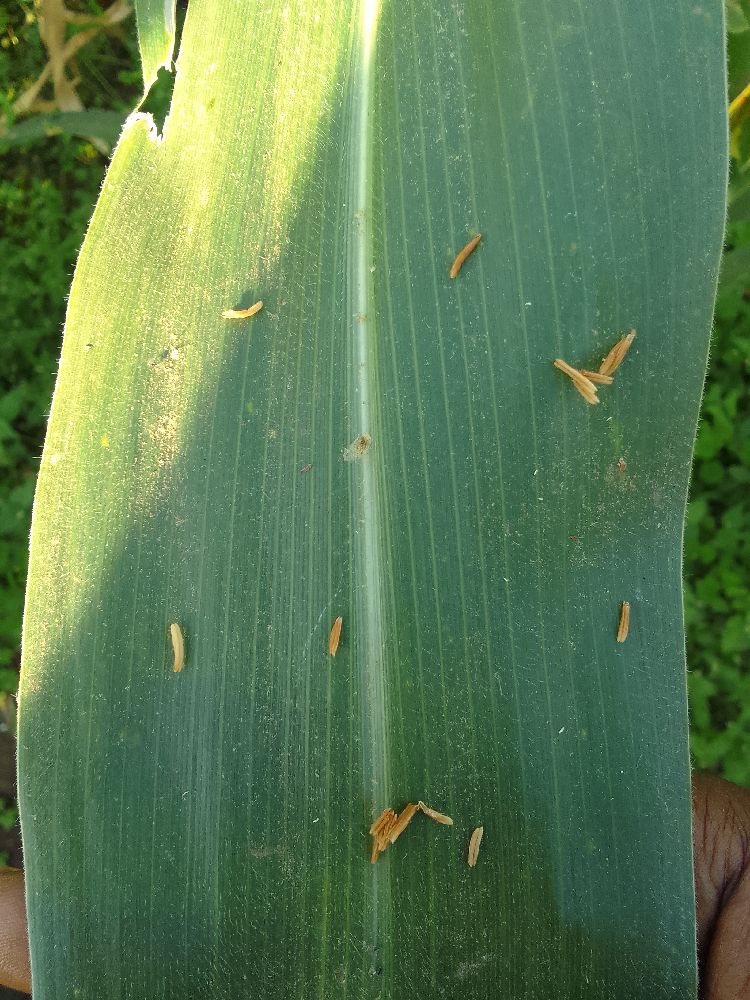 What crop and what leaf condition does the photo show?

maize, healthy
